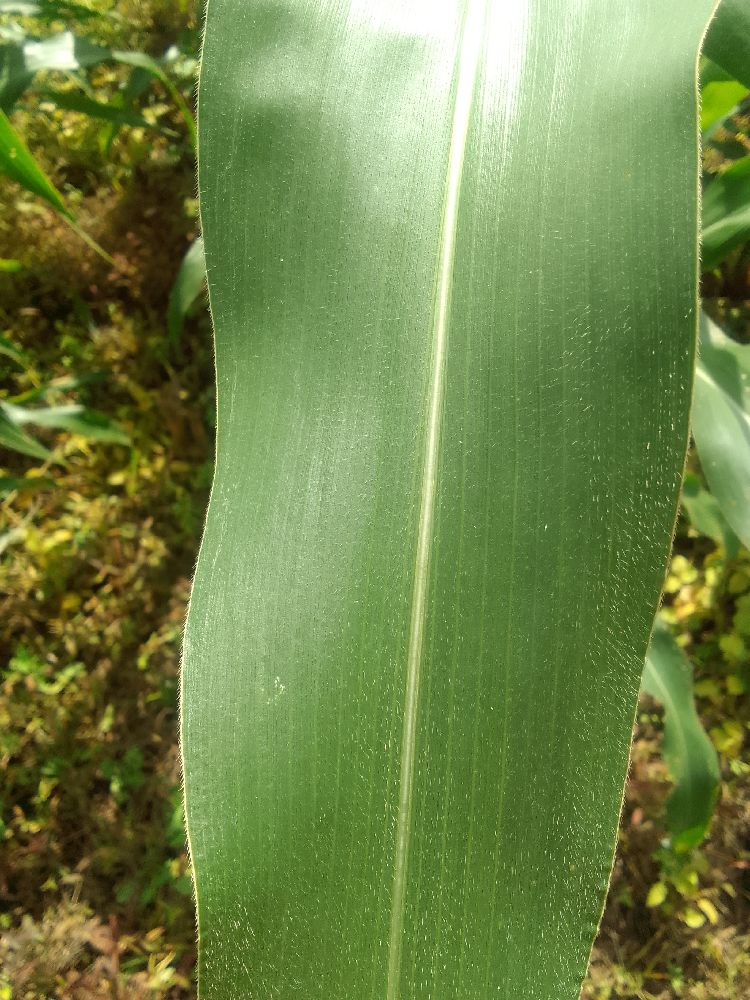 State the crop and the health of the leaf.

maize, healthy
